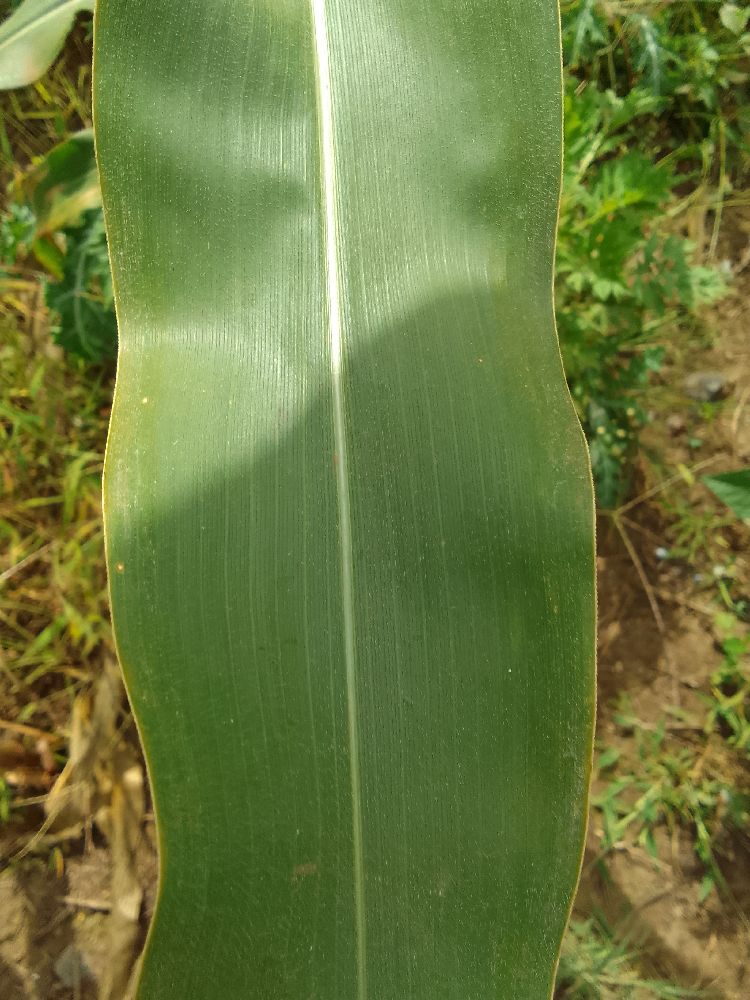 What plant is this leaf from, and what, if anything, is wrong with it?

maize, healthy
